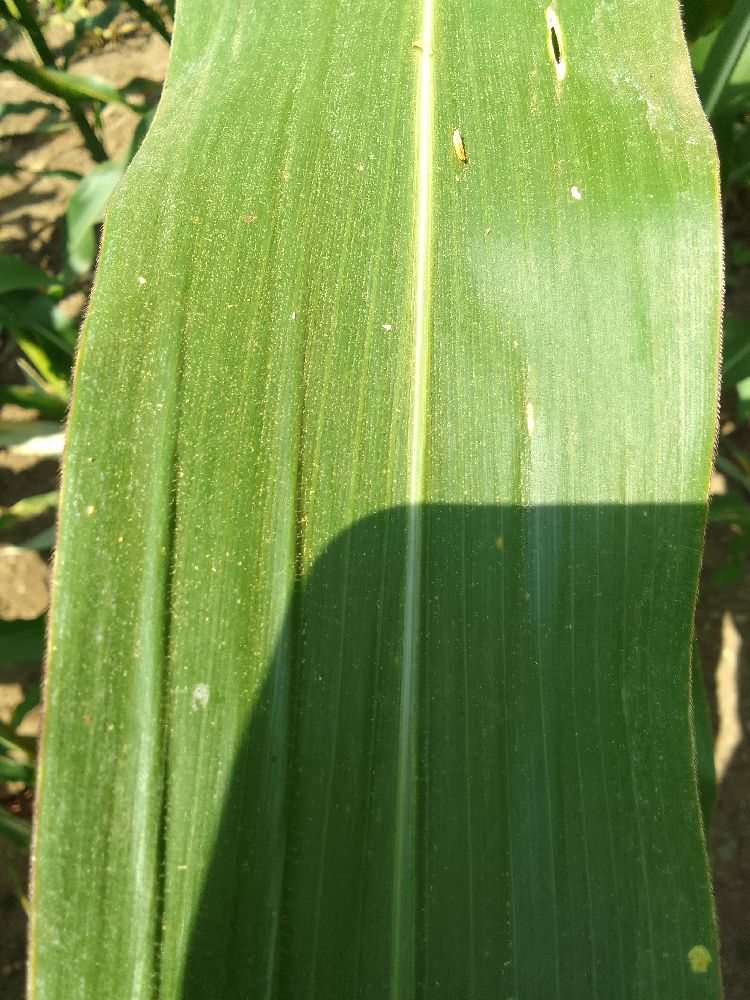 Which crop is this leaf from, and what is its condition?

maize, healthy
